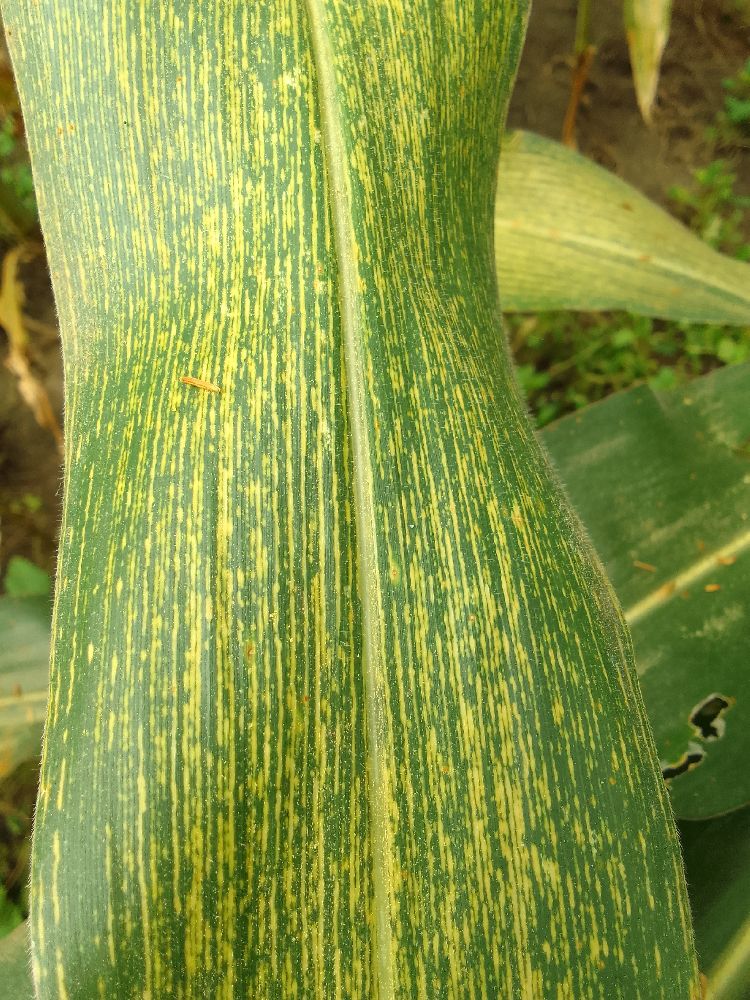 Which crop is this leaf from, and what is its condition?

maize, maize streak virus
